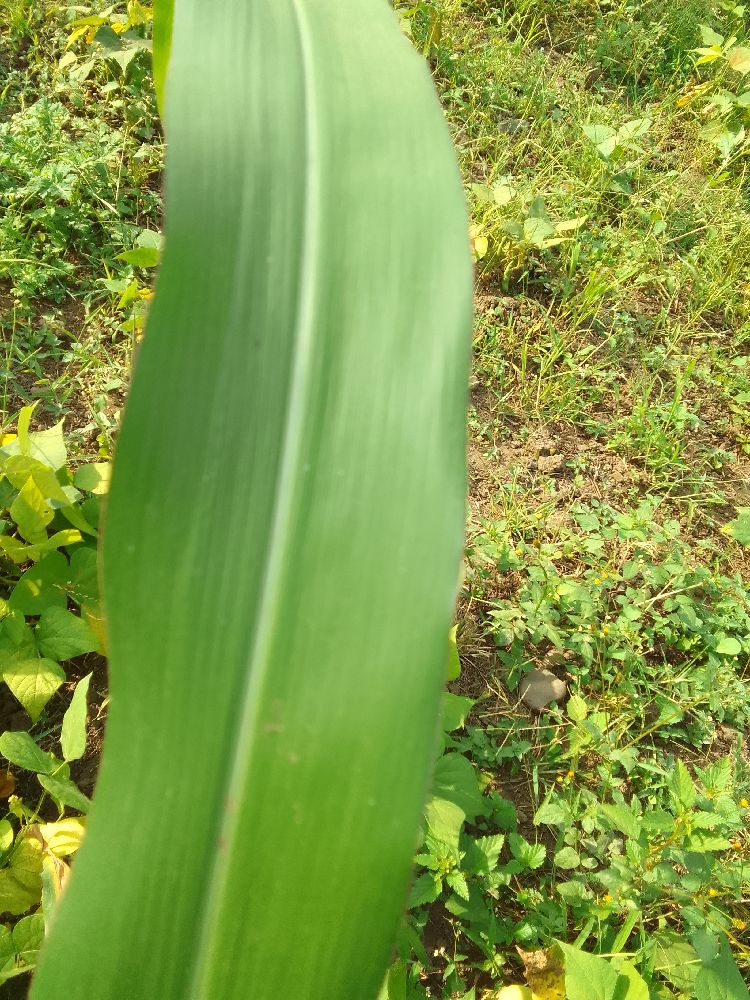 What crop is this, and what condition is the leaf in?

maize, healthy
